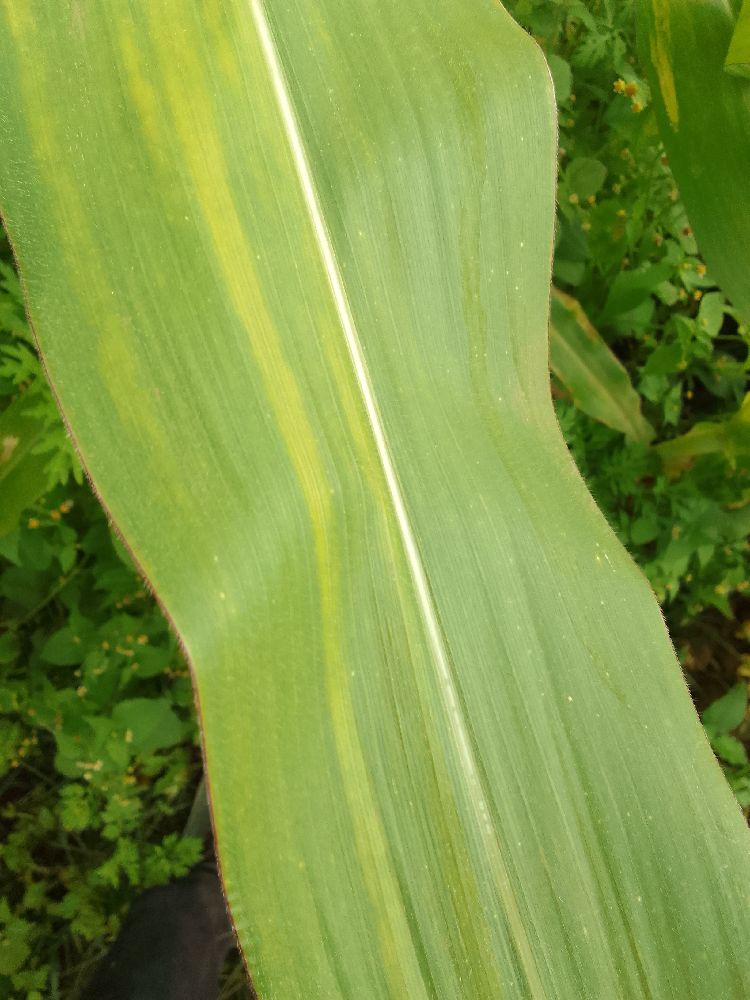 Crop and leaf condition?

maize, maize lethal necrosis
